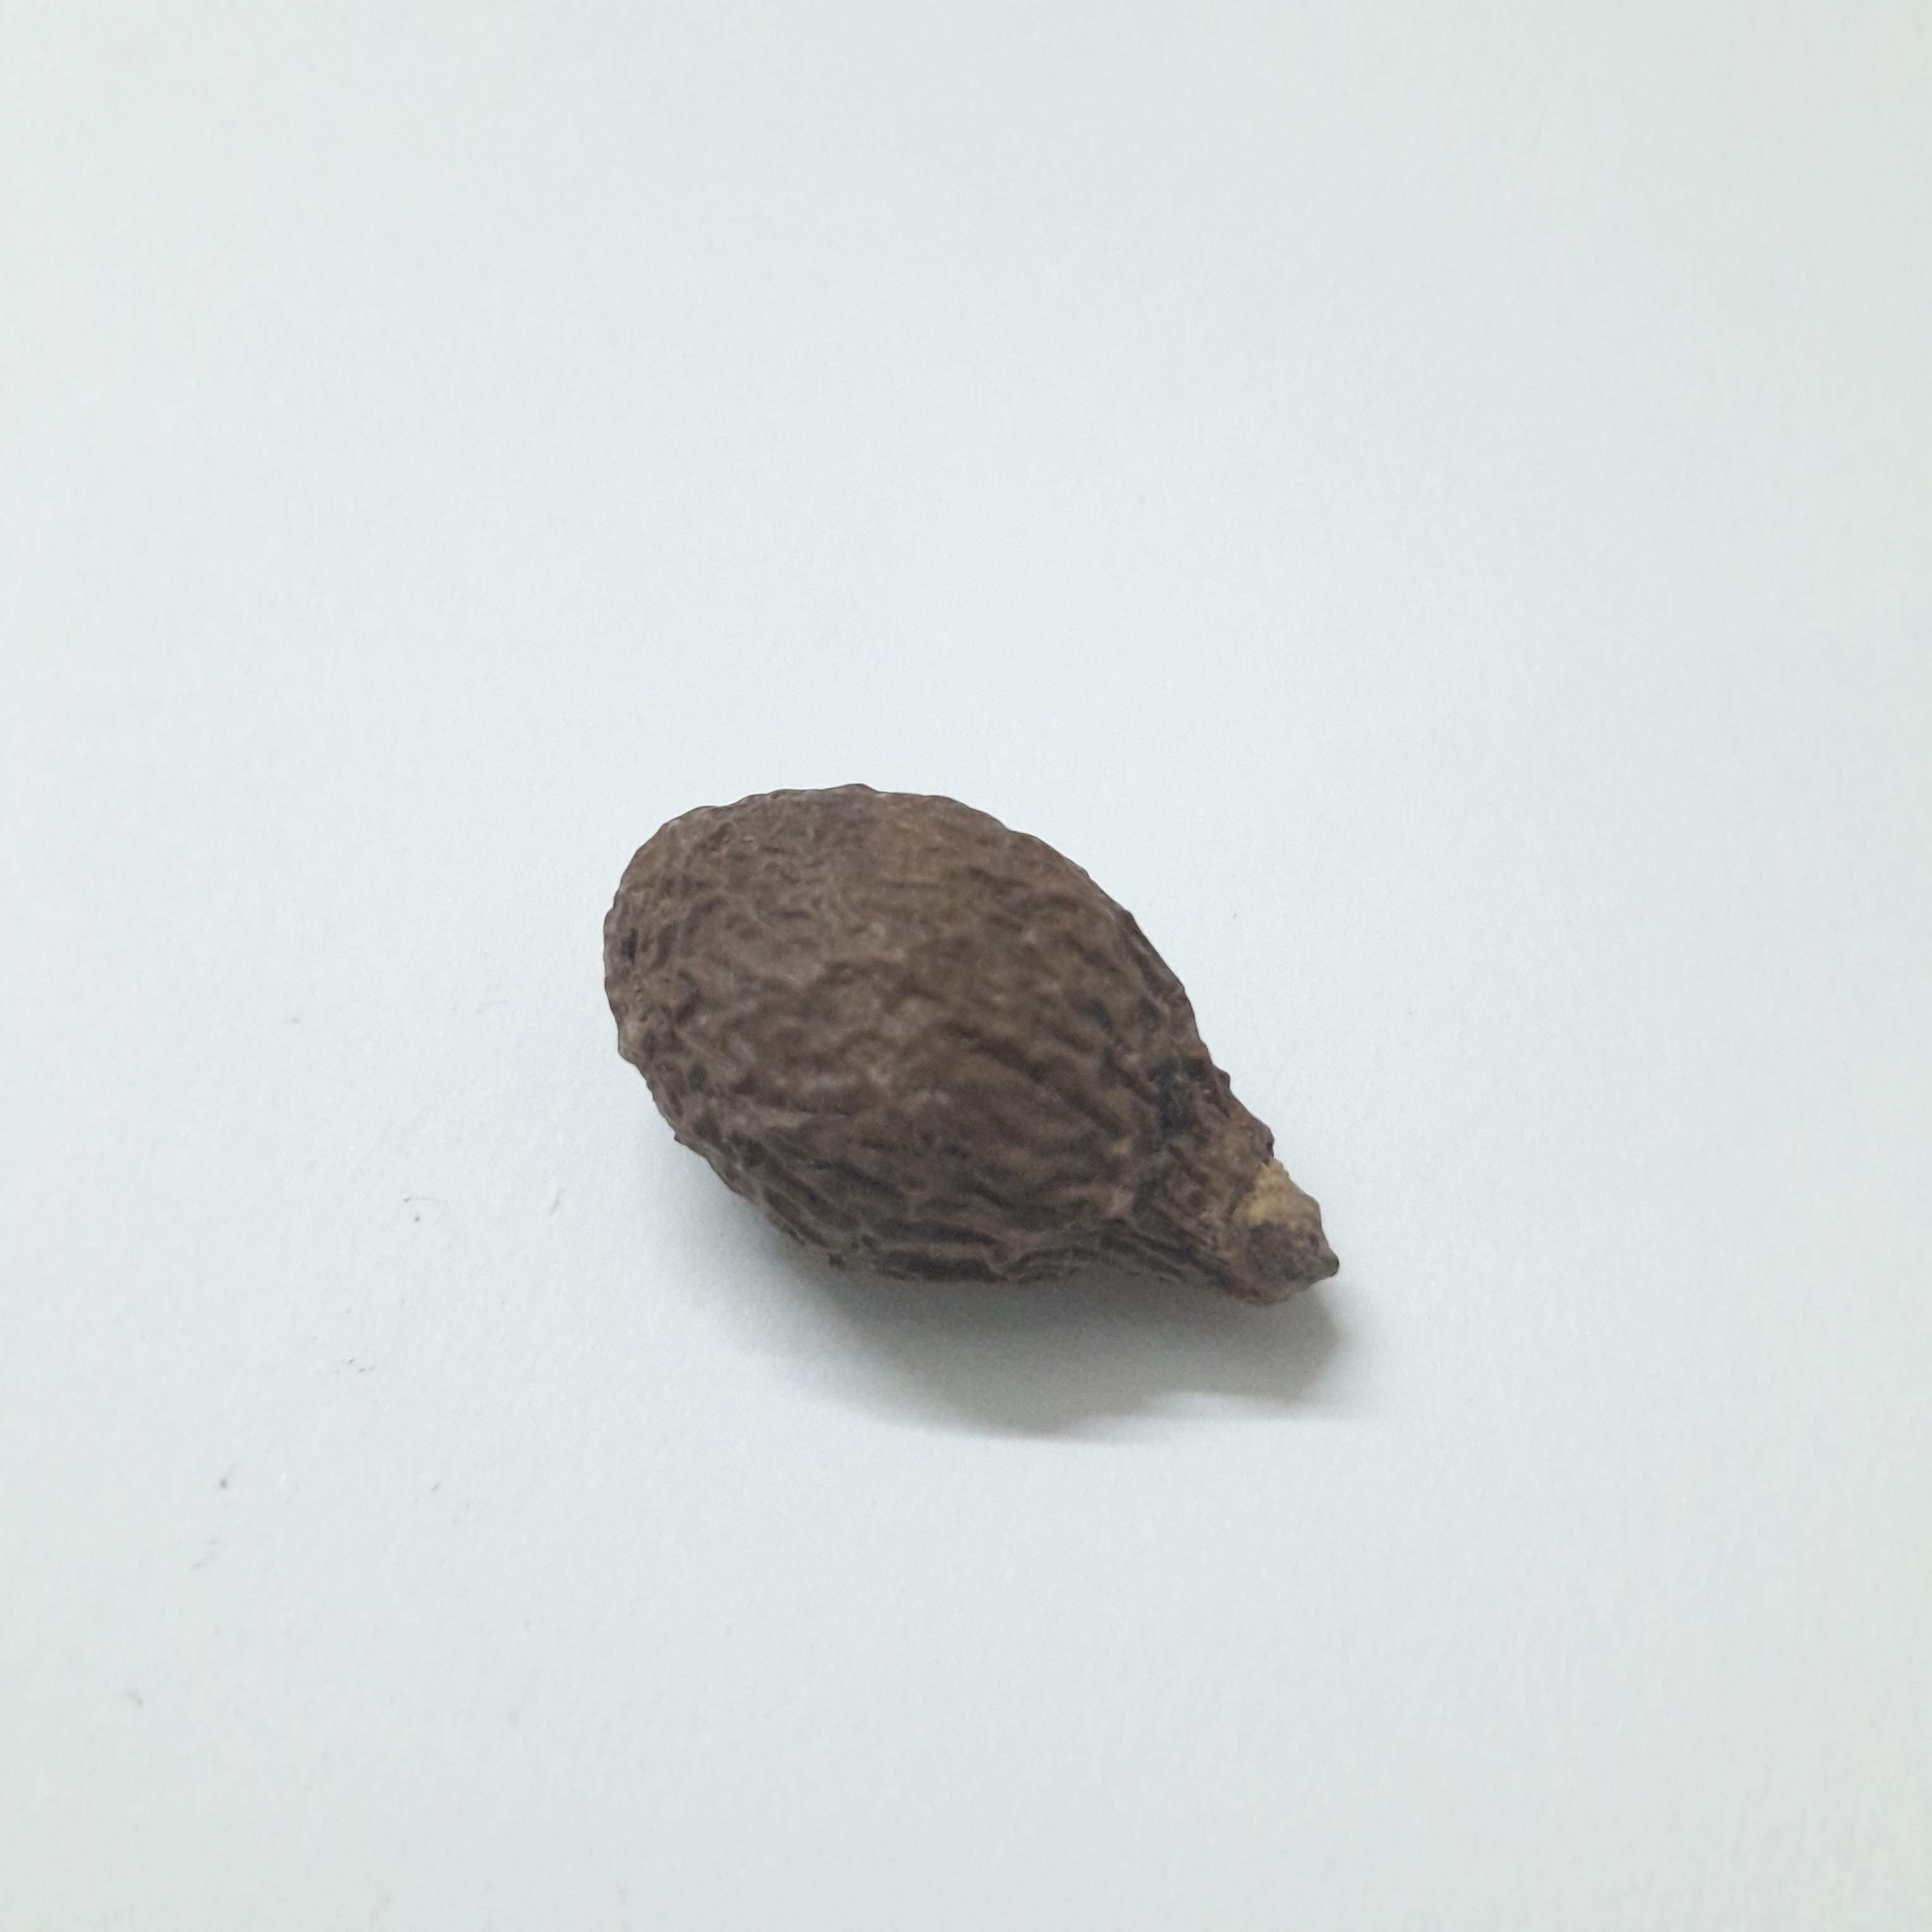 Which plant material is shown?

niranjanphal
